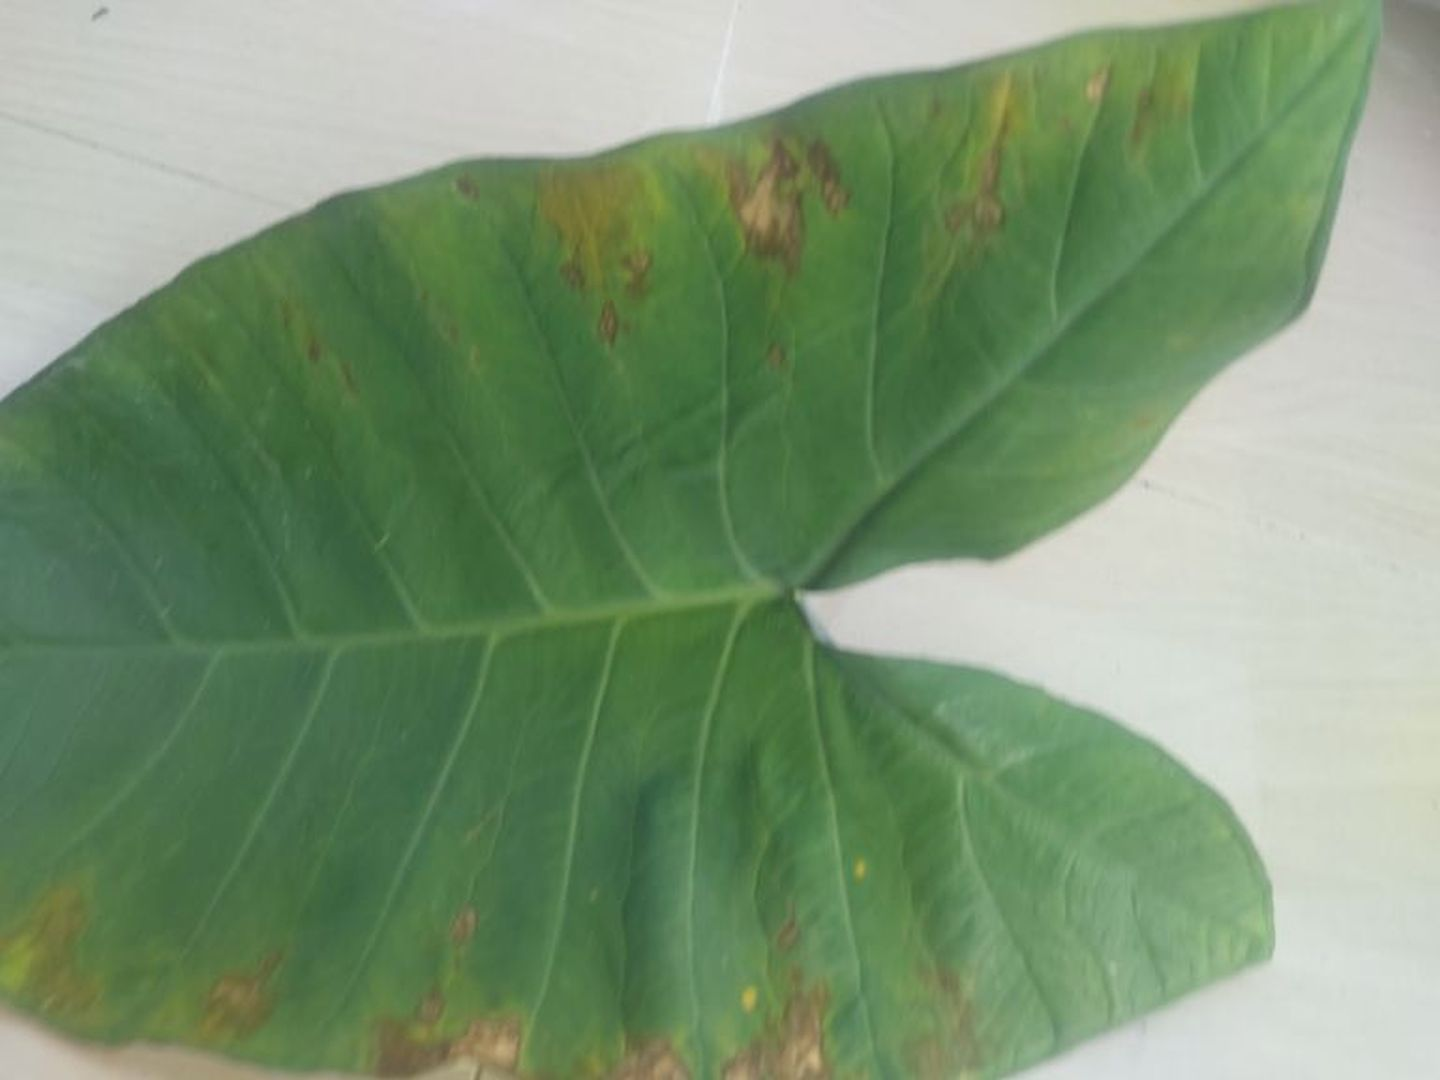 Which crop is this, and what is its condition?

taro, leaf blight
